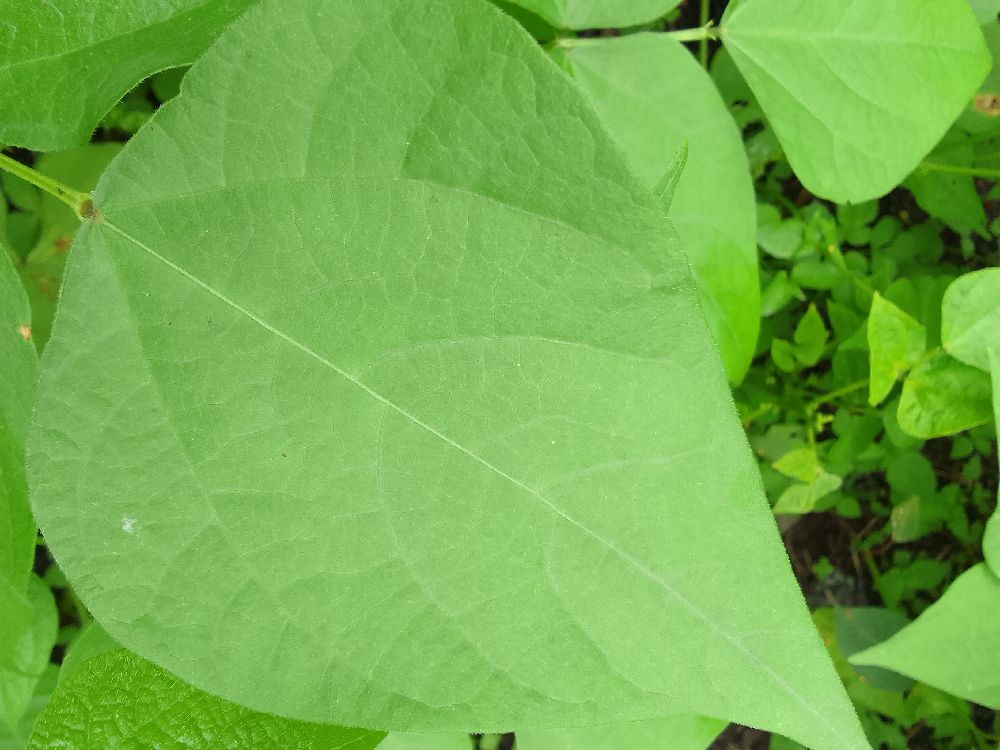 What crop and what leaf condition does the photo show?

common bean, healthy
